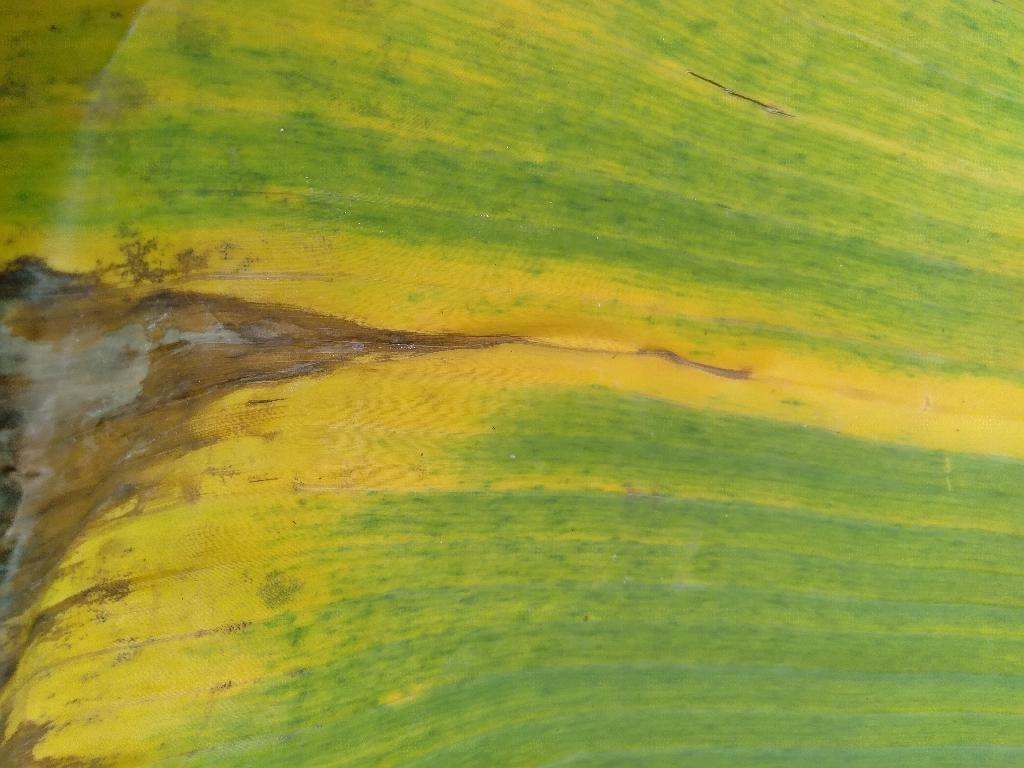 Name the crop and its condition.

banana, fusarium wilt race 1
